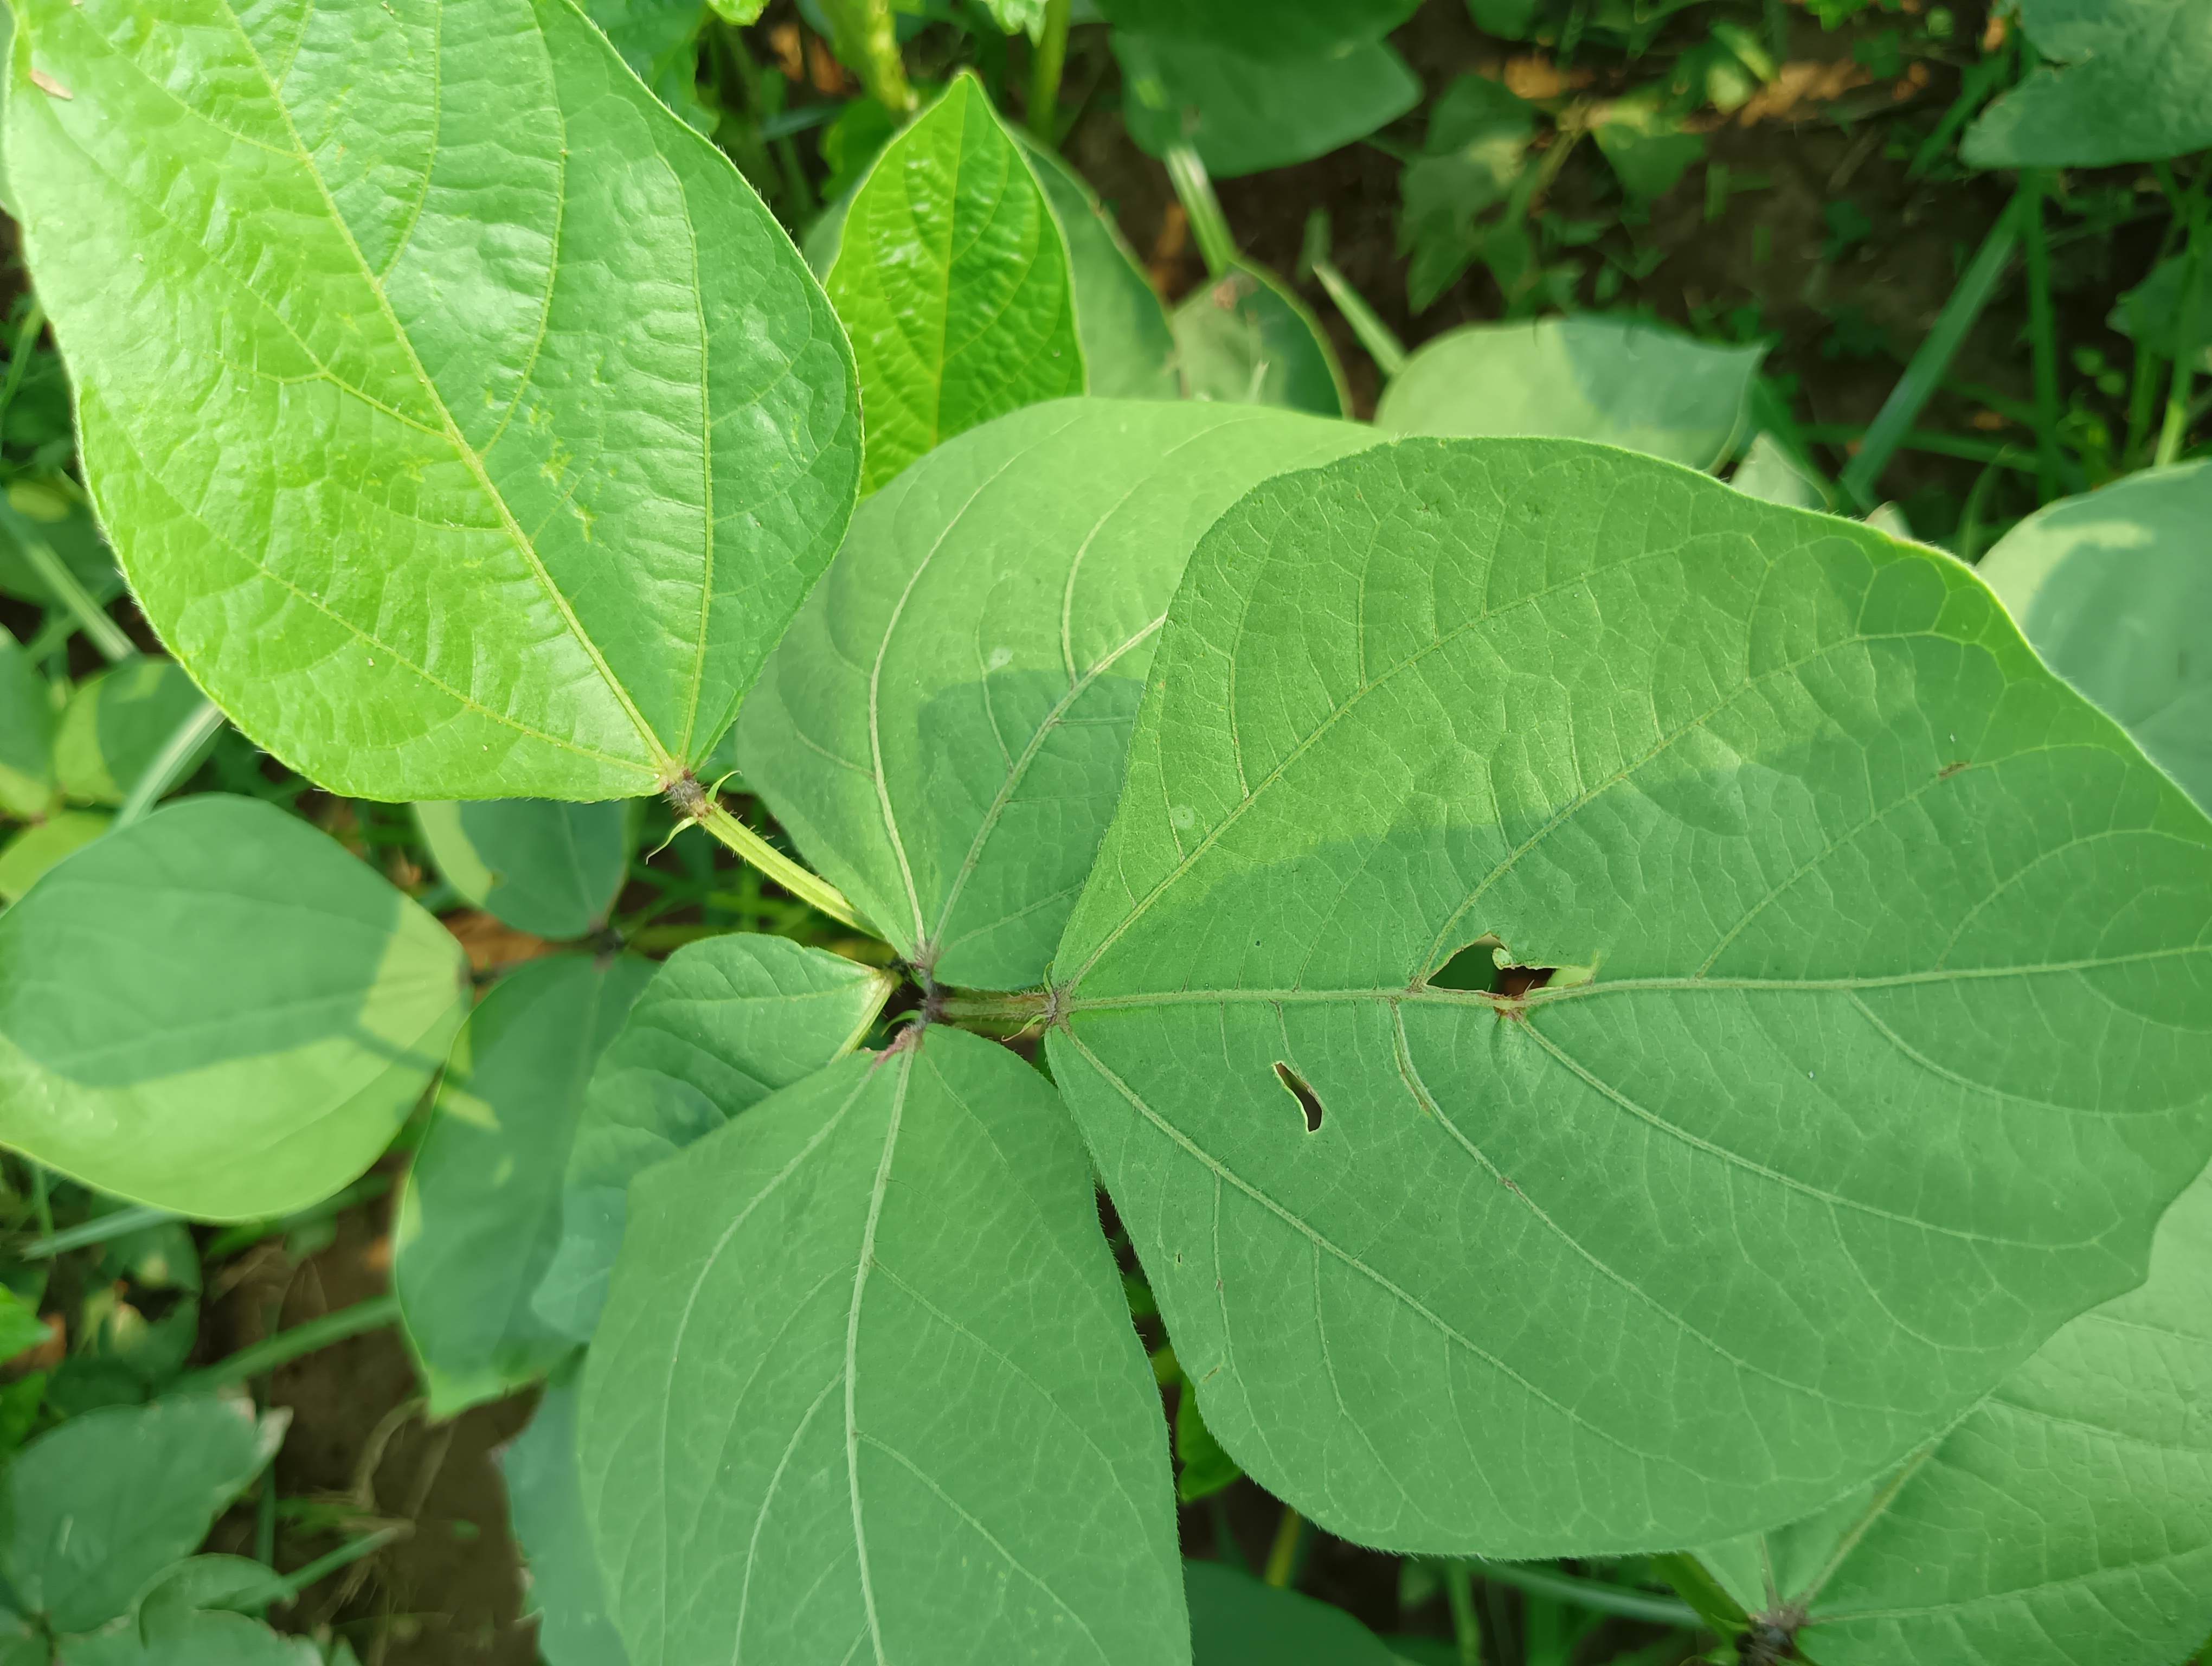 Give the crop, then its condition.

mungbean, healthy
